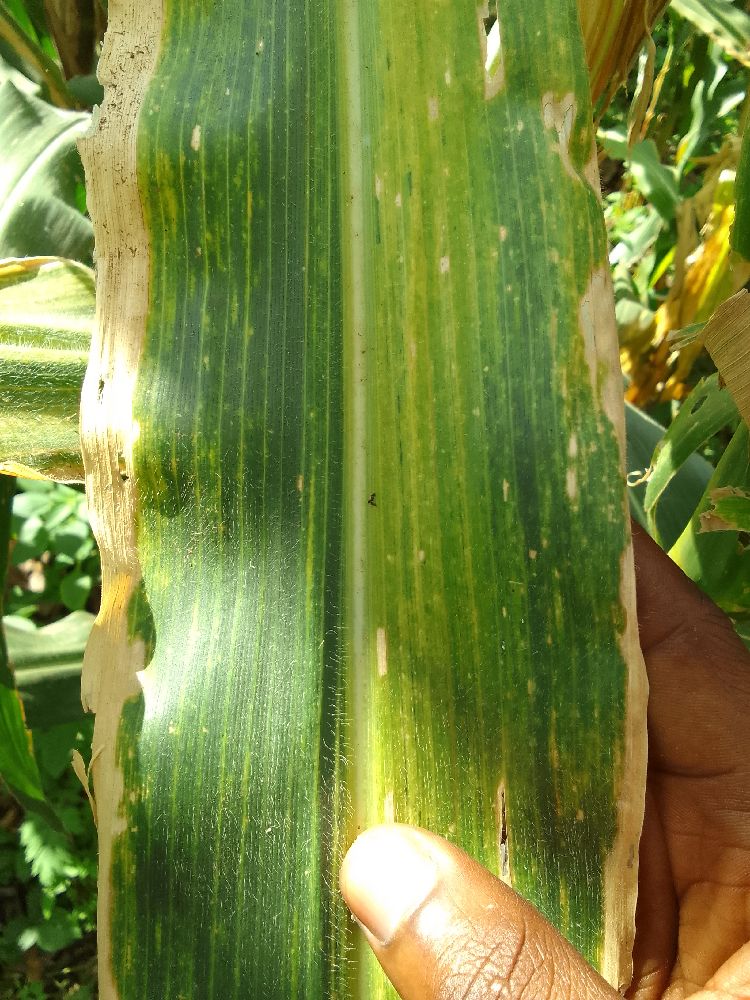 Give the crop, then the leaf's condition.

maize, maize lethal necrosis
